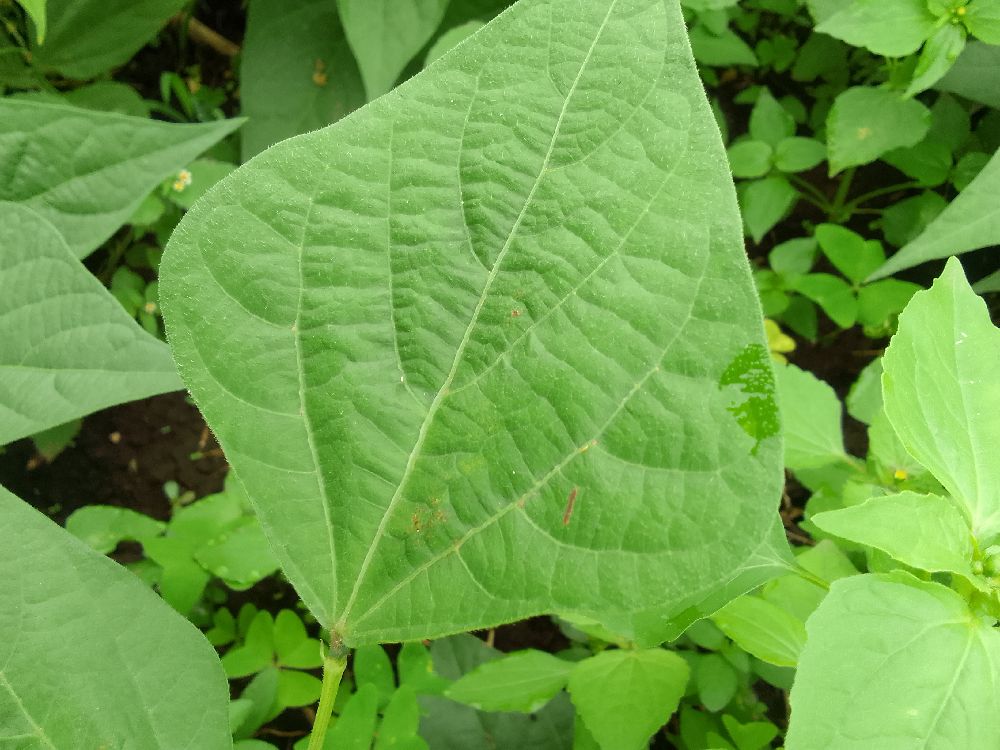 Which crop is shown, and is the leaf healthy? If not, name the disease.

common bean, healthy
